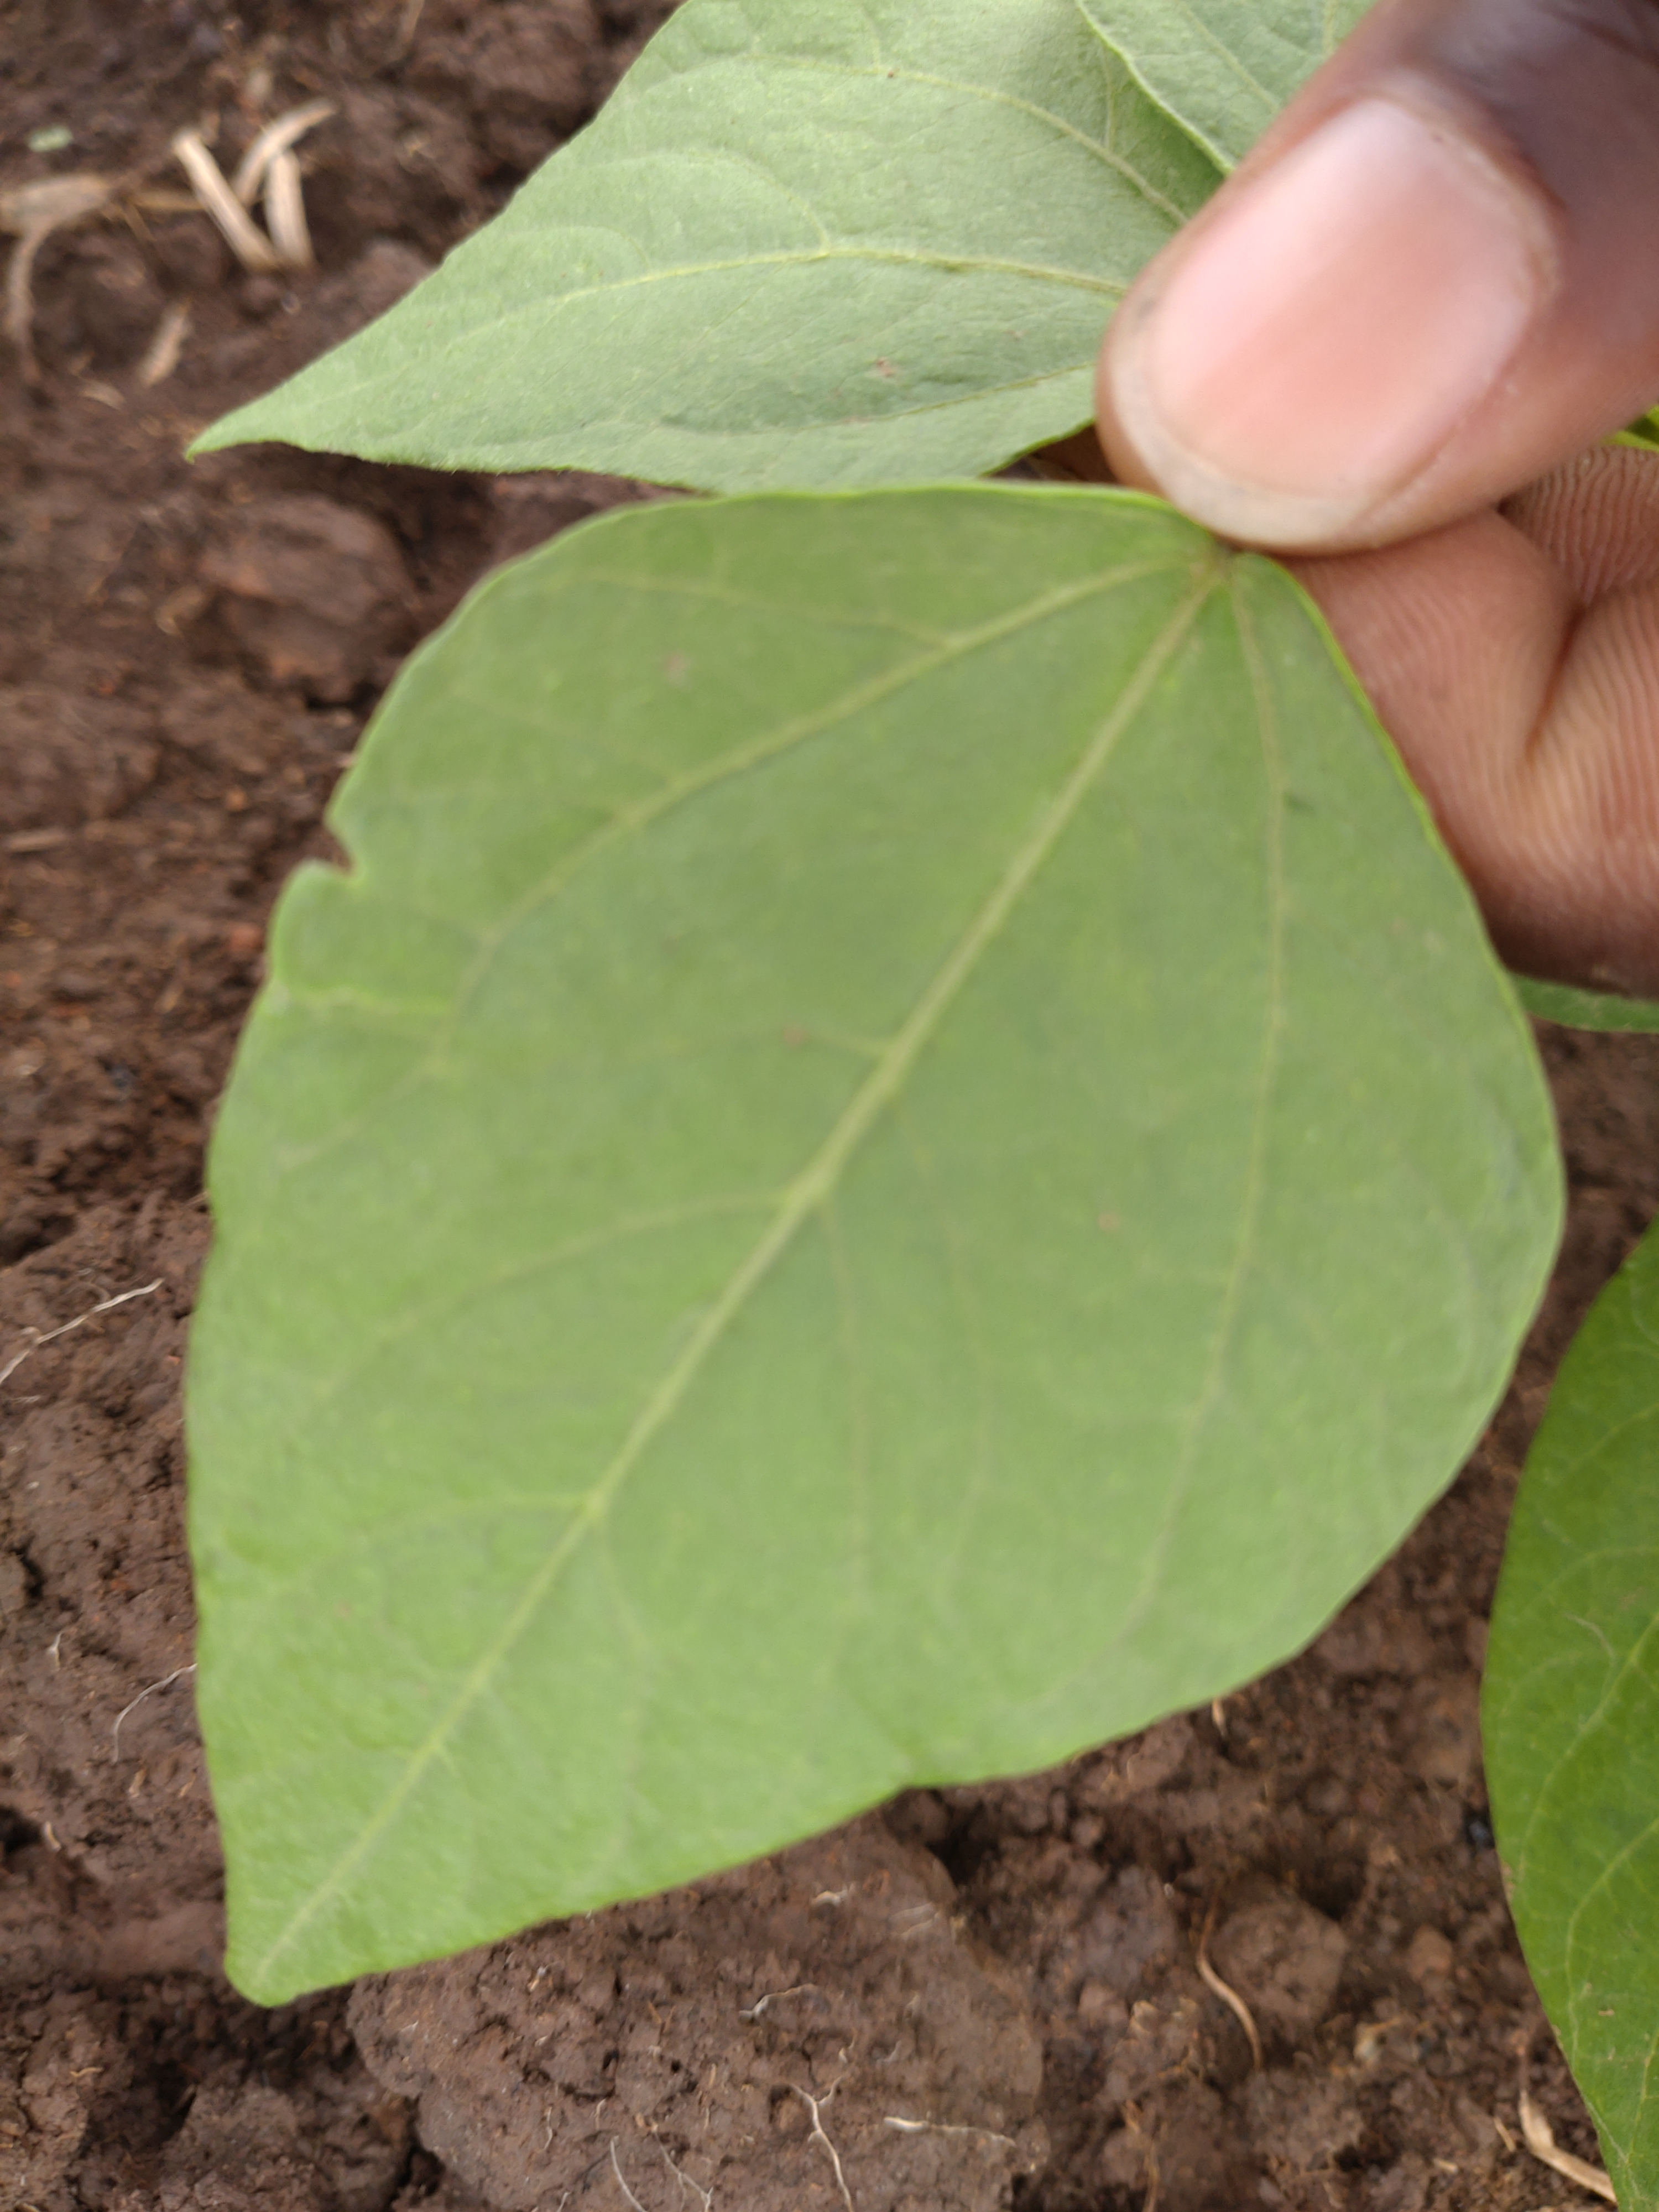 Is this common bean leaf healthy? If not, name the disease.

healthy
